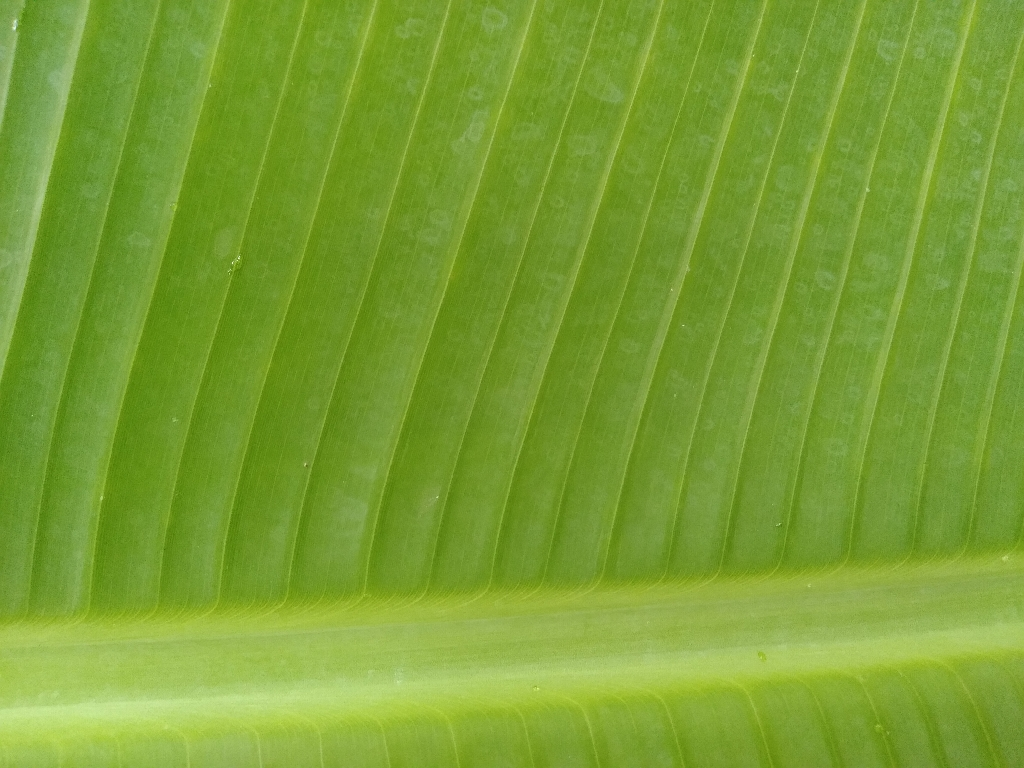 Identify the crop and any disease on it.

banana, healthy
